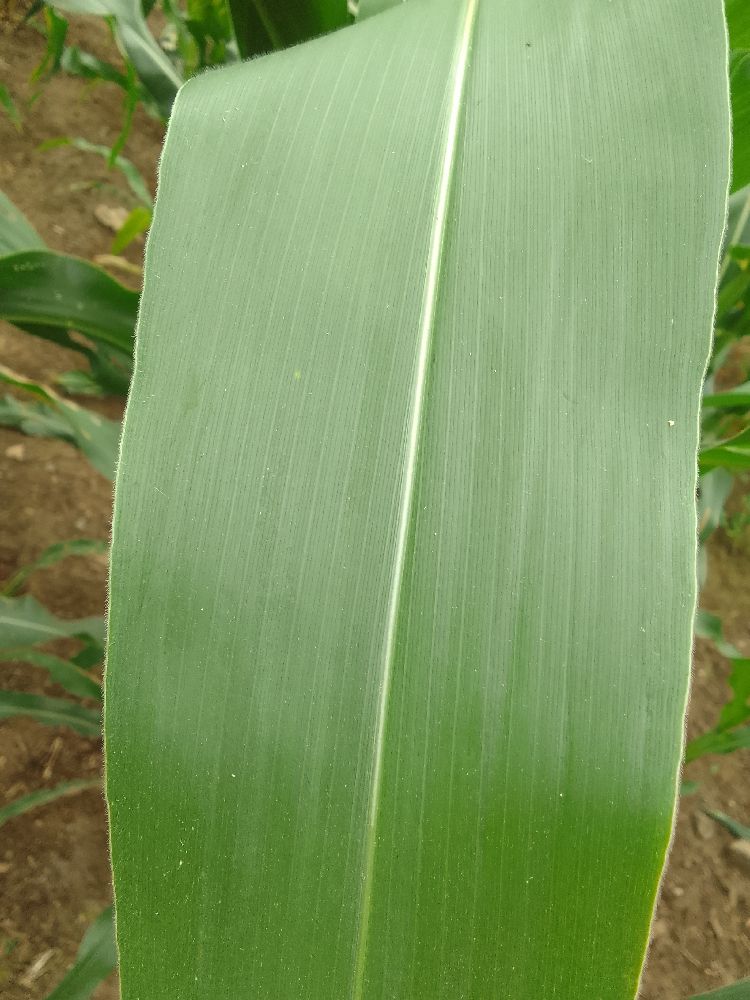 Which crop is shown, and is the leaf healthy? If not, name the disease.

maize, healthy
